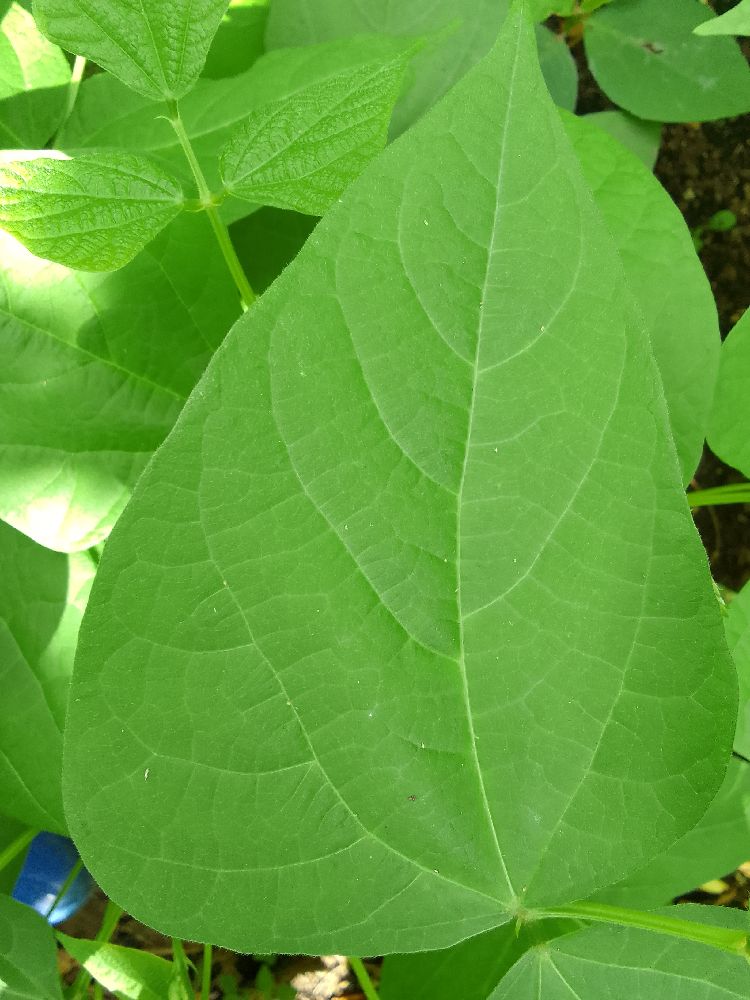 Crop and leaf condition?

common bean, healthy
